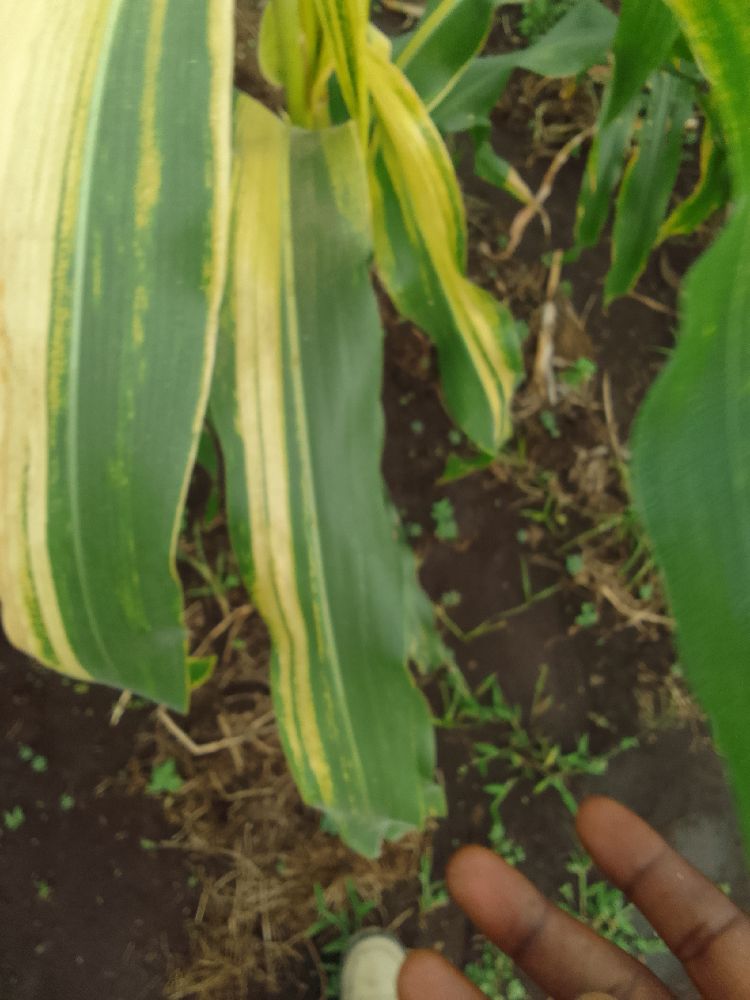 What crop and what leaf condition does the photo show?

maize, maize lethal necrosis
